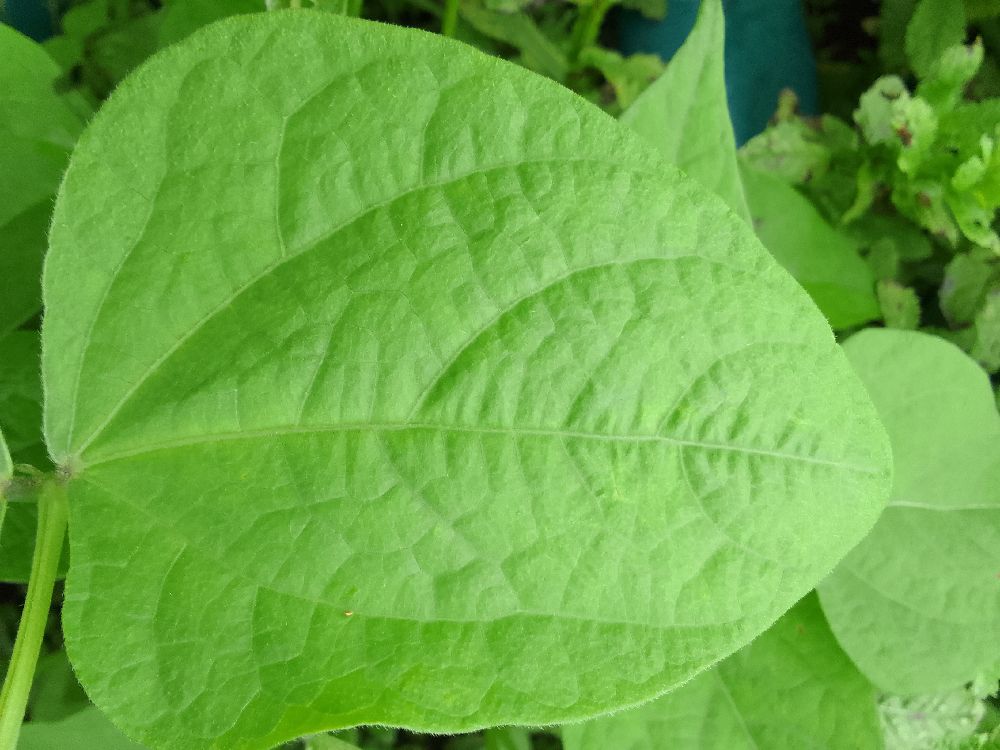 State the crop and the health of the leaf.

common bean, healthy
